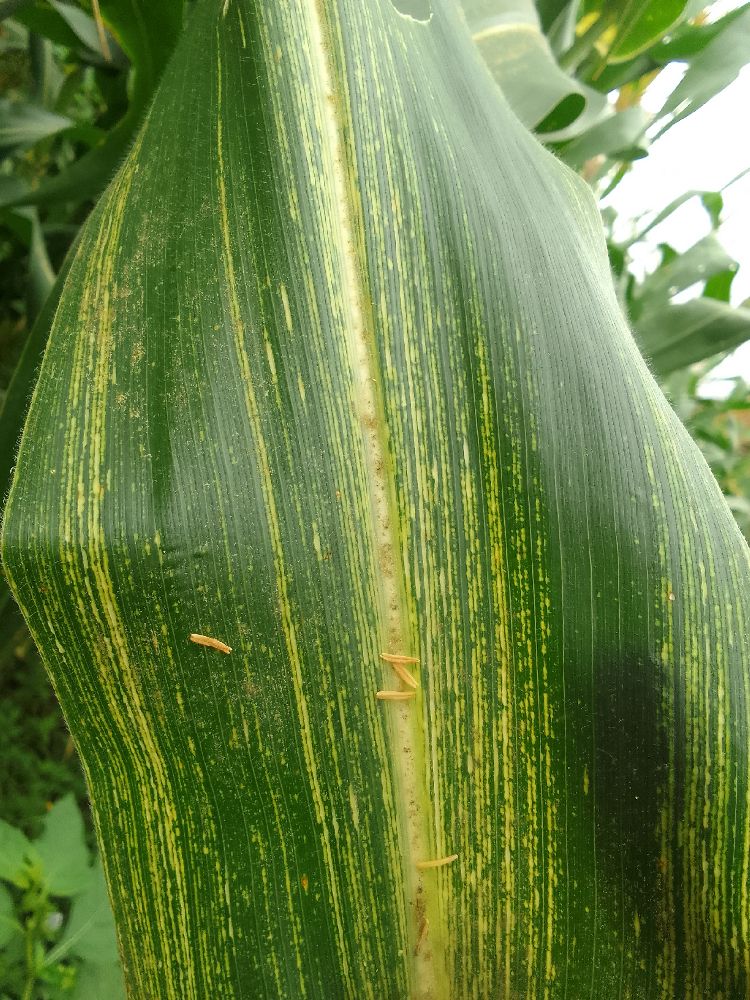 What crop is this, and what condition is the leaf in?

maize, maize streak virus
